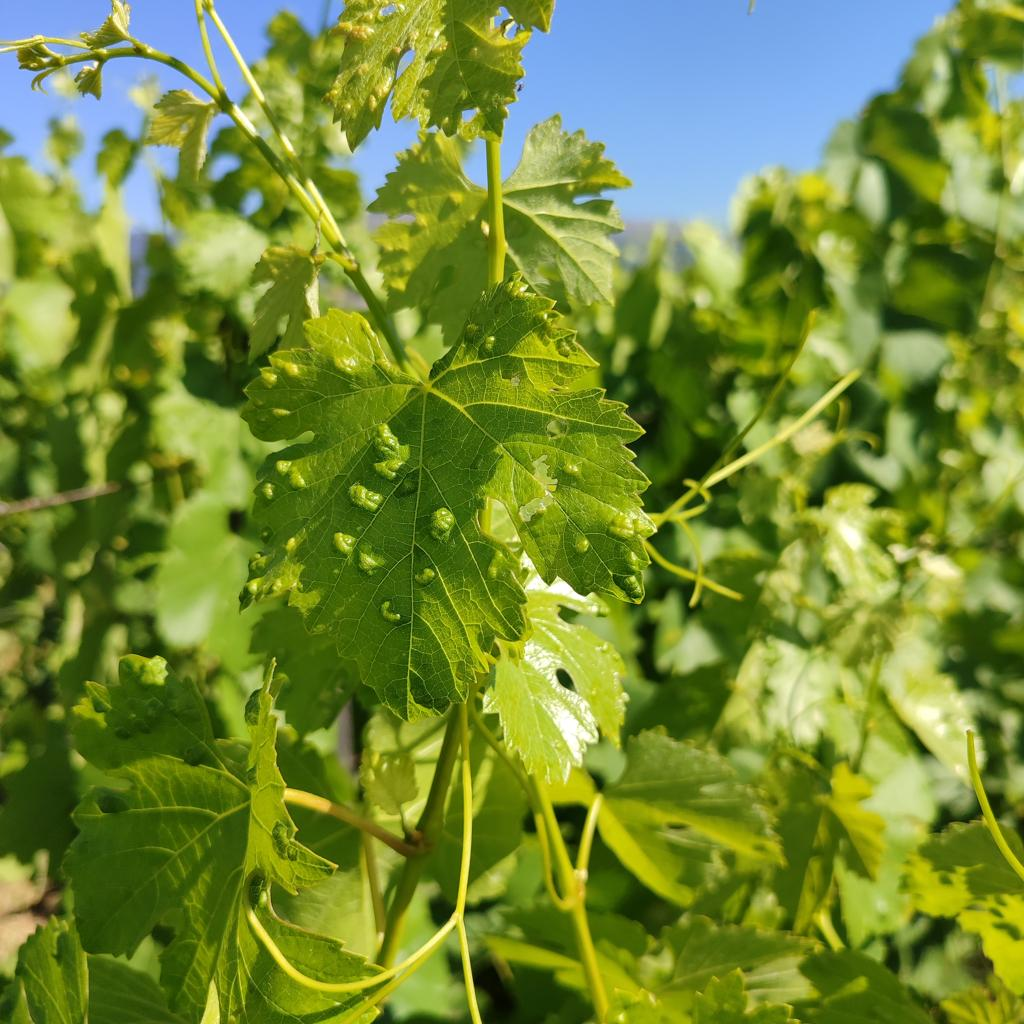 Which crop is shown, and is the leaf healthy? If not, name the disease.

grapevine, erineum mite
